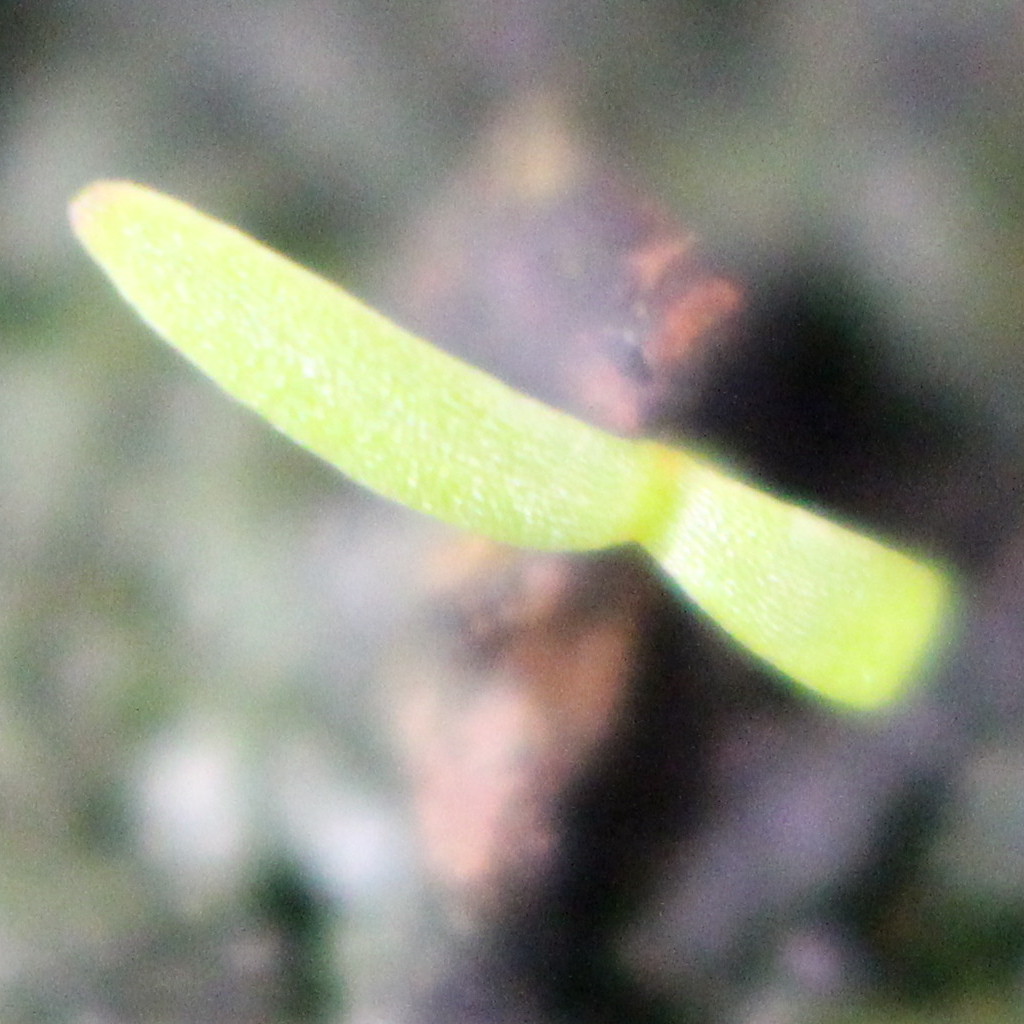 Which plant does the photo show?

Papaver rhoeas
